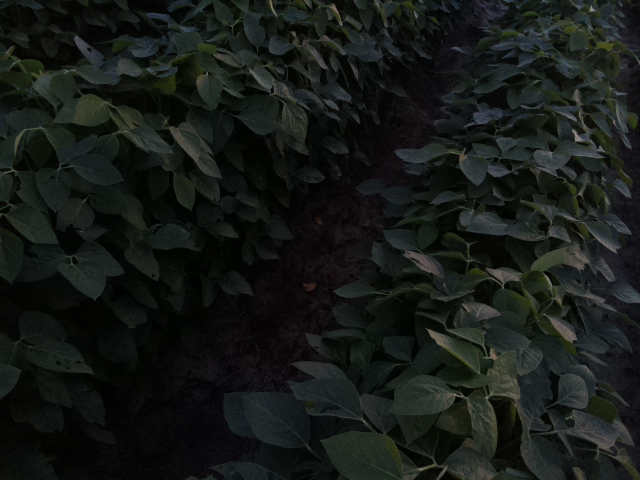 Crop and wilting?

soybean, leaves with no wilting
